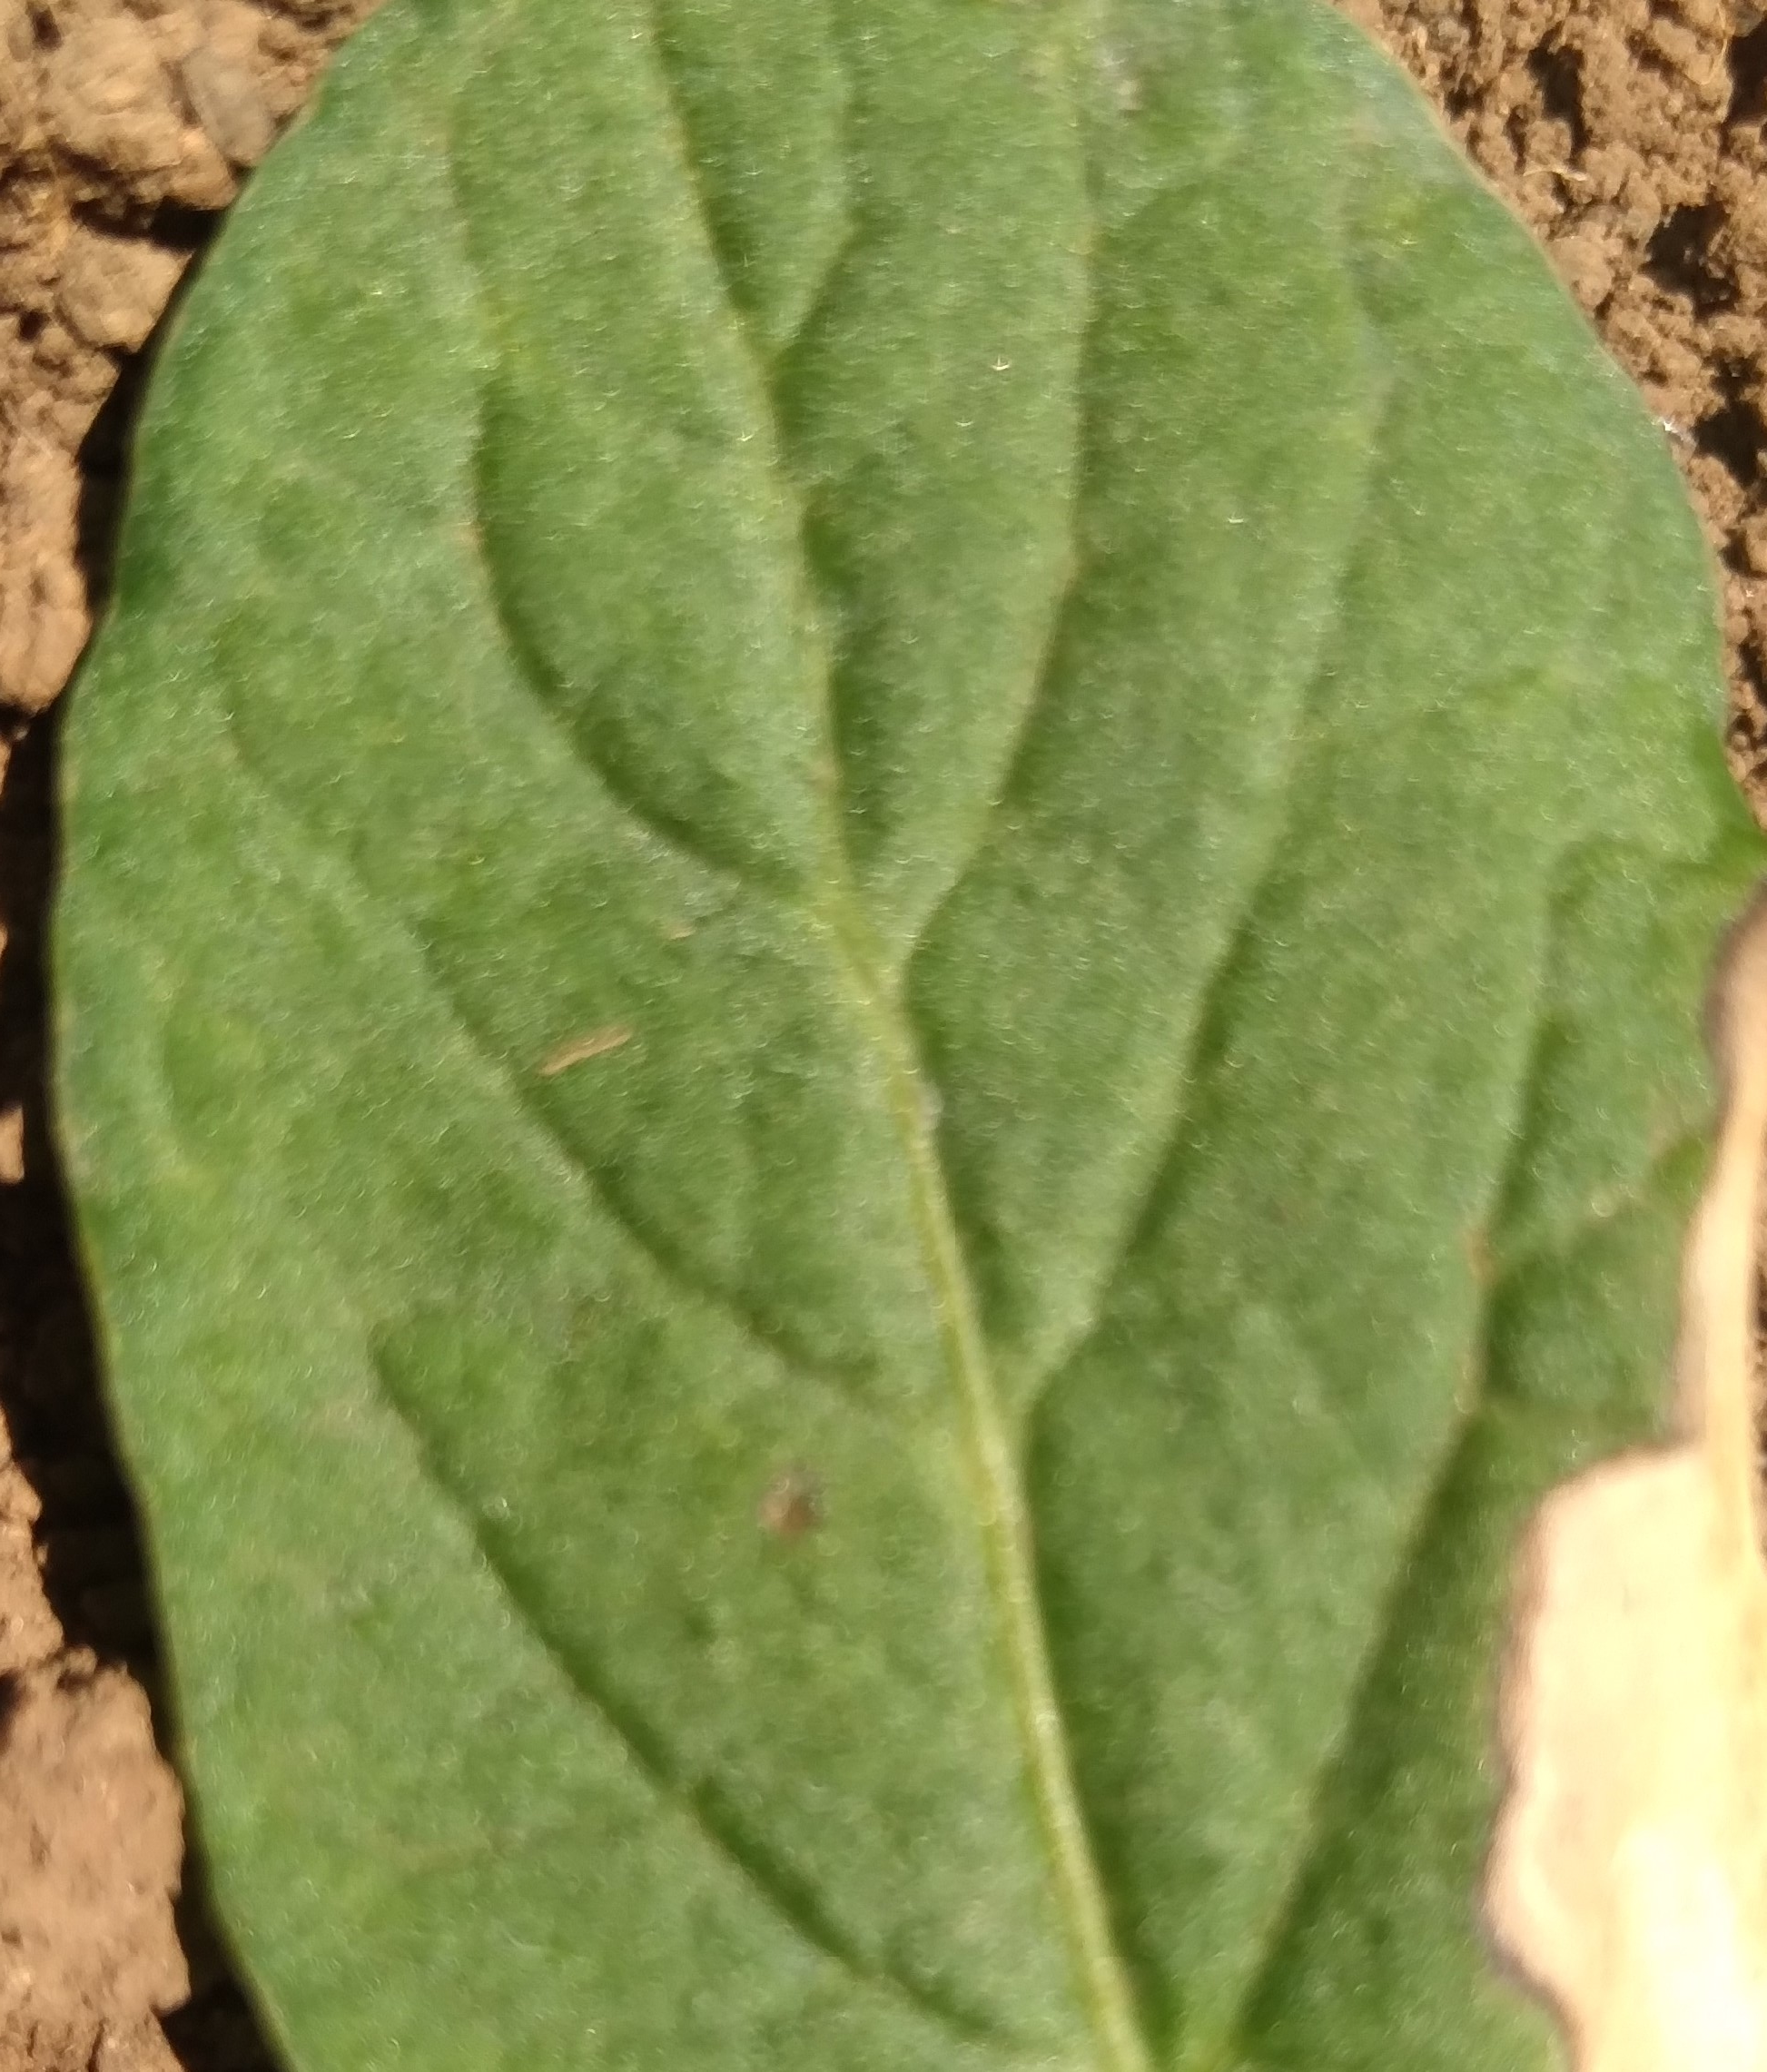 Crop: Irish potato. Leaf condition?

early blight
